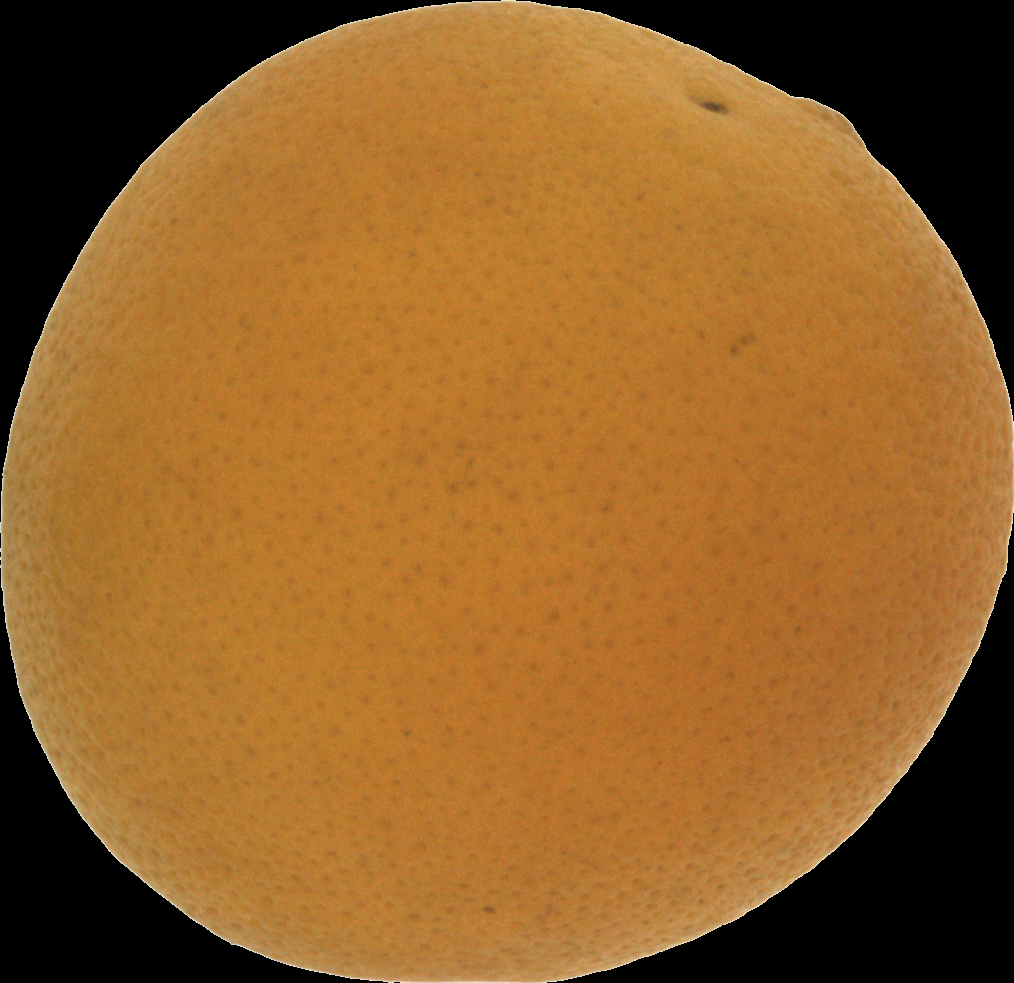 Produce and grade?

orange, bad
